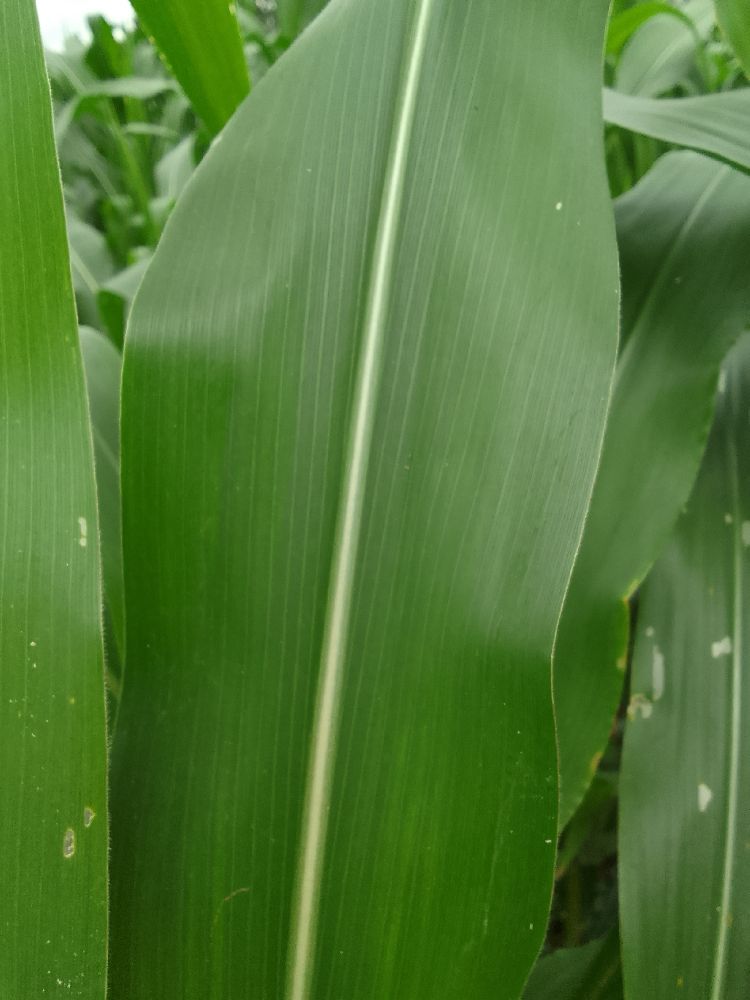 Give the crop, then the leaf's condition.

maize, healthy
